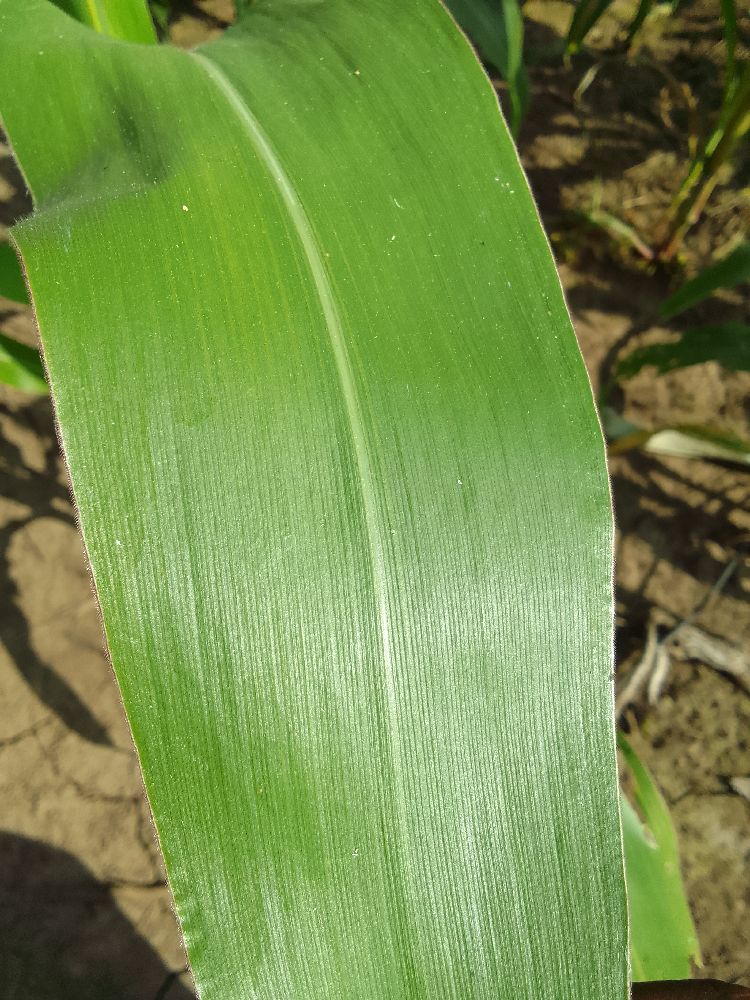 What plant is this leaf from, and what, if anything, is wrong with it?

maize, healthy
